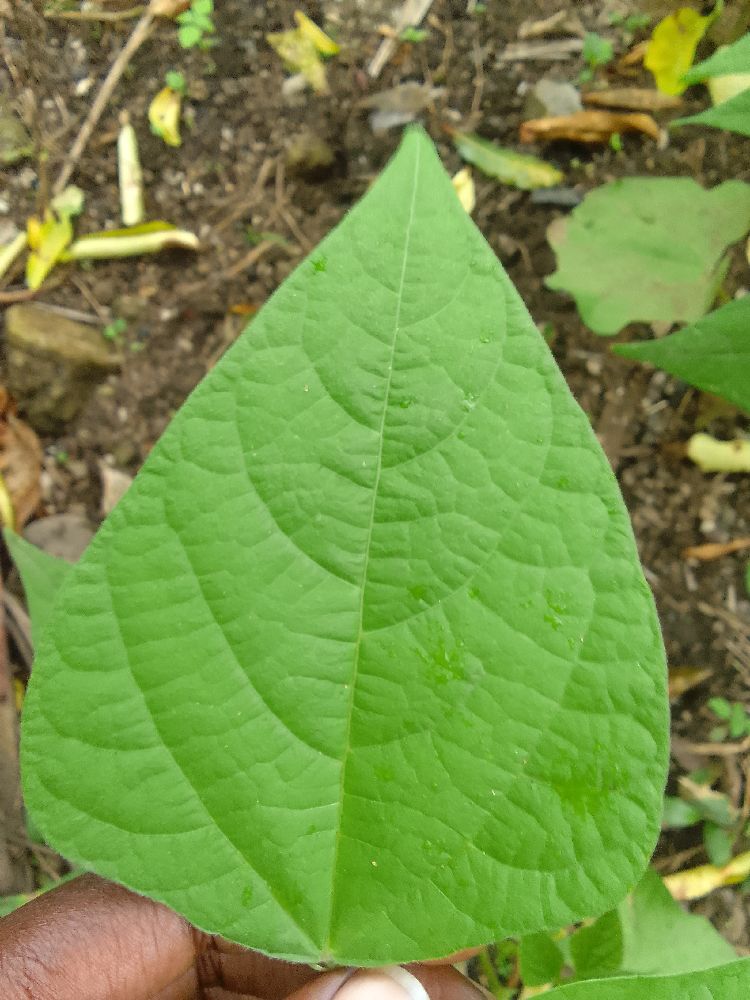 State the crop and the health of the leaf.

common bean, healthy
